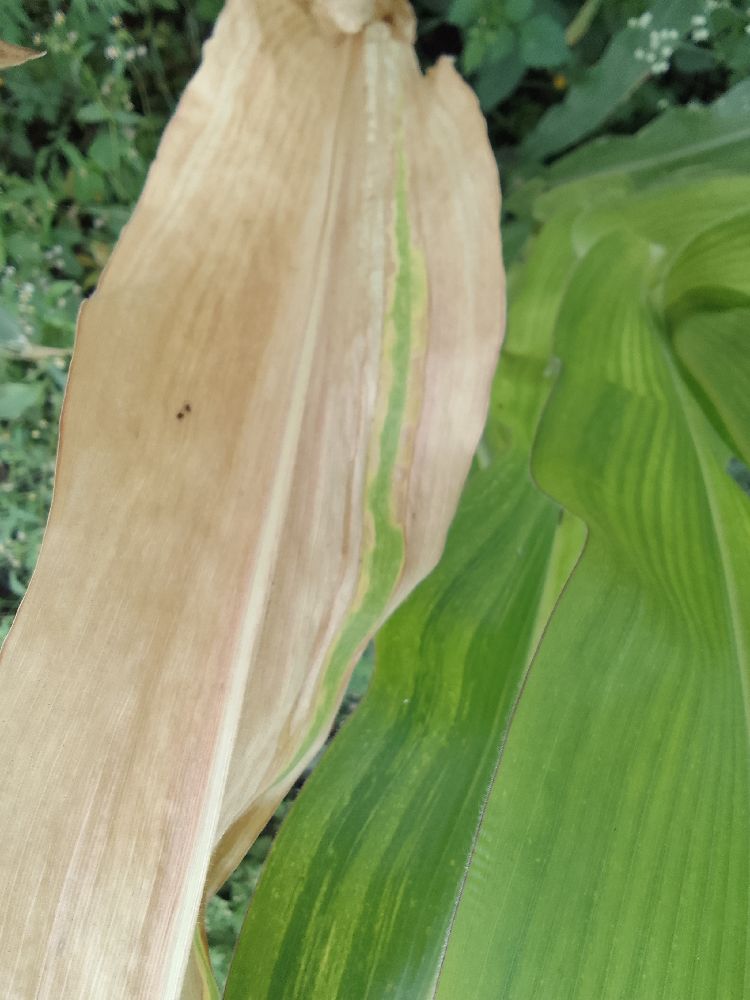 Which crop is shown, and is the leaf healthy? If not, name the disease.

maize, maize lethal necrosis
